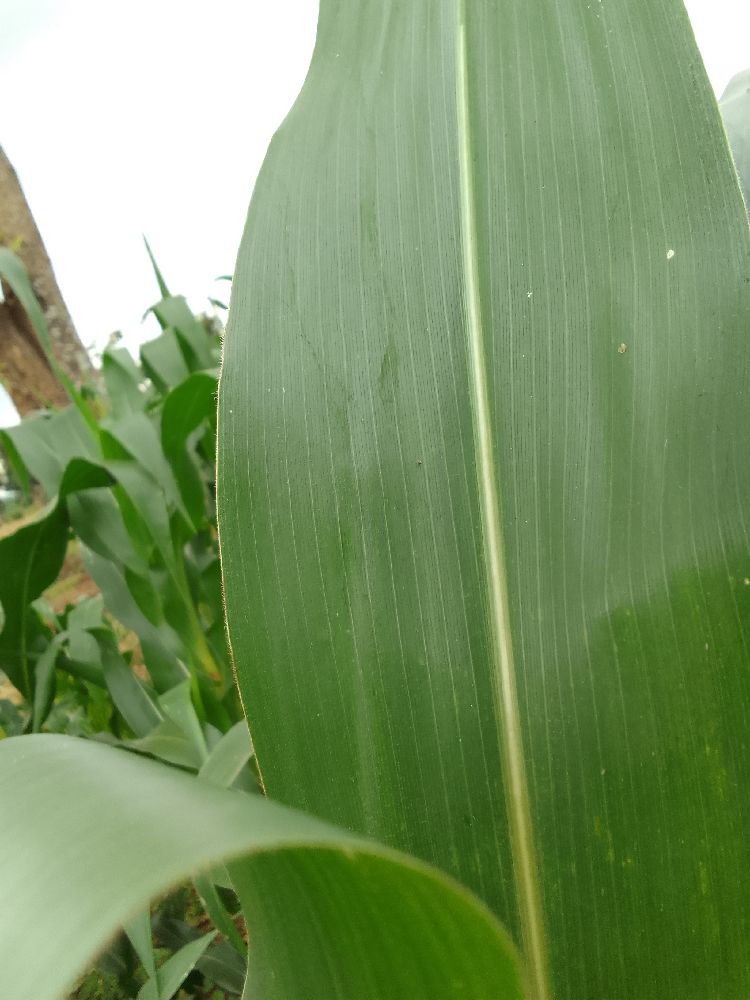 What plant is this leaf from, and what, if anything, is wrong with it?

maize, healthy
